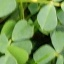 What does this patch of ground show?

unstructured weed
